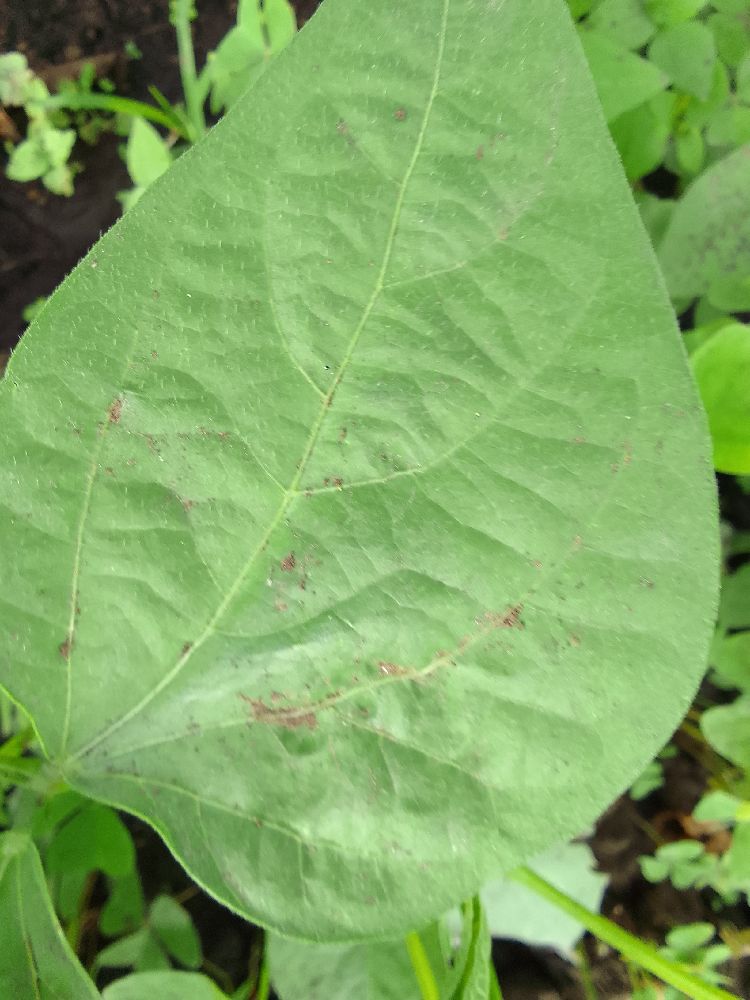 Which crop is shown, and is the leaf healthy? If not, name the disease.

common bean, healthy
